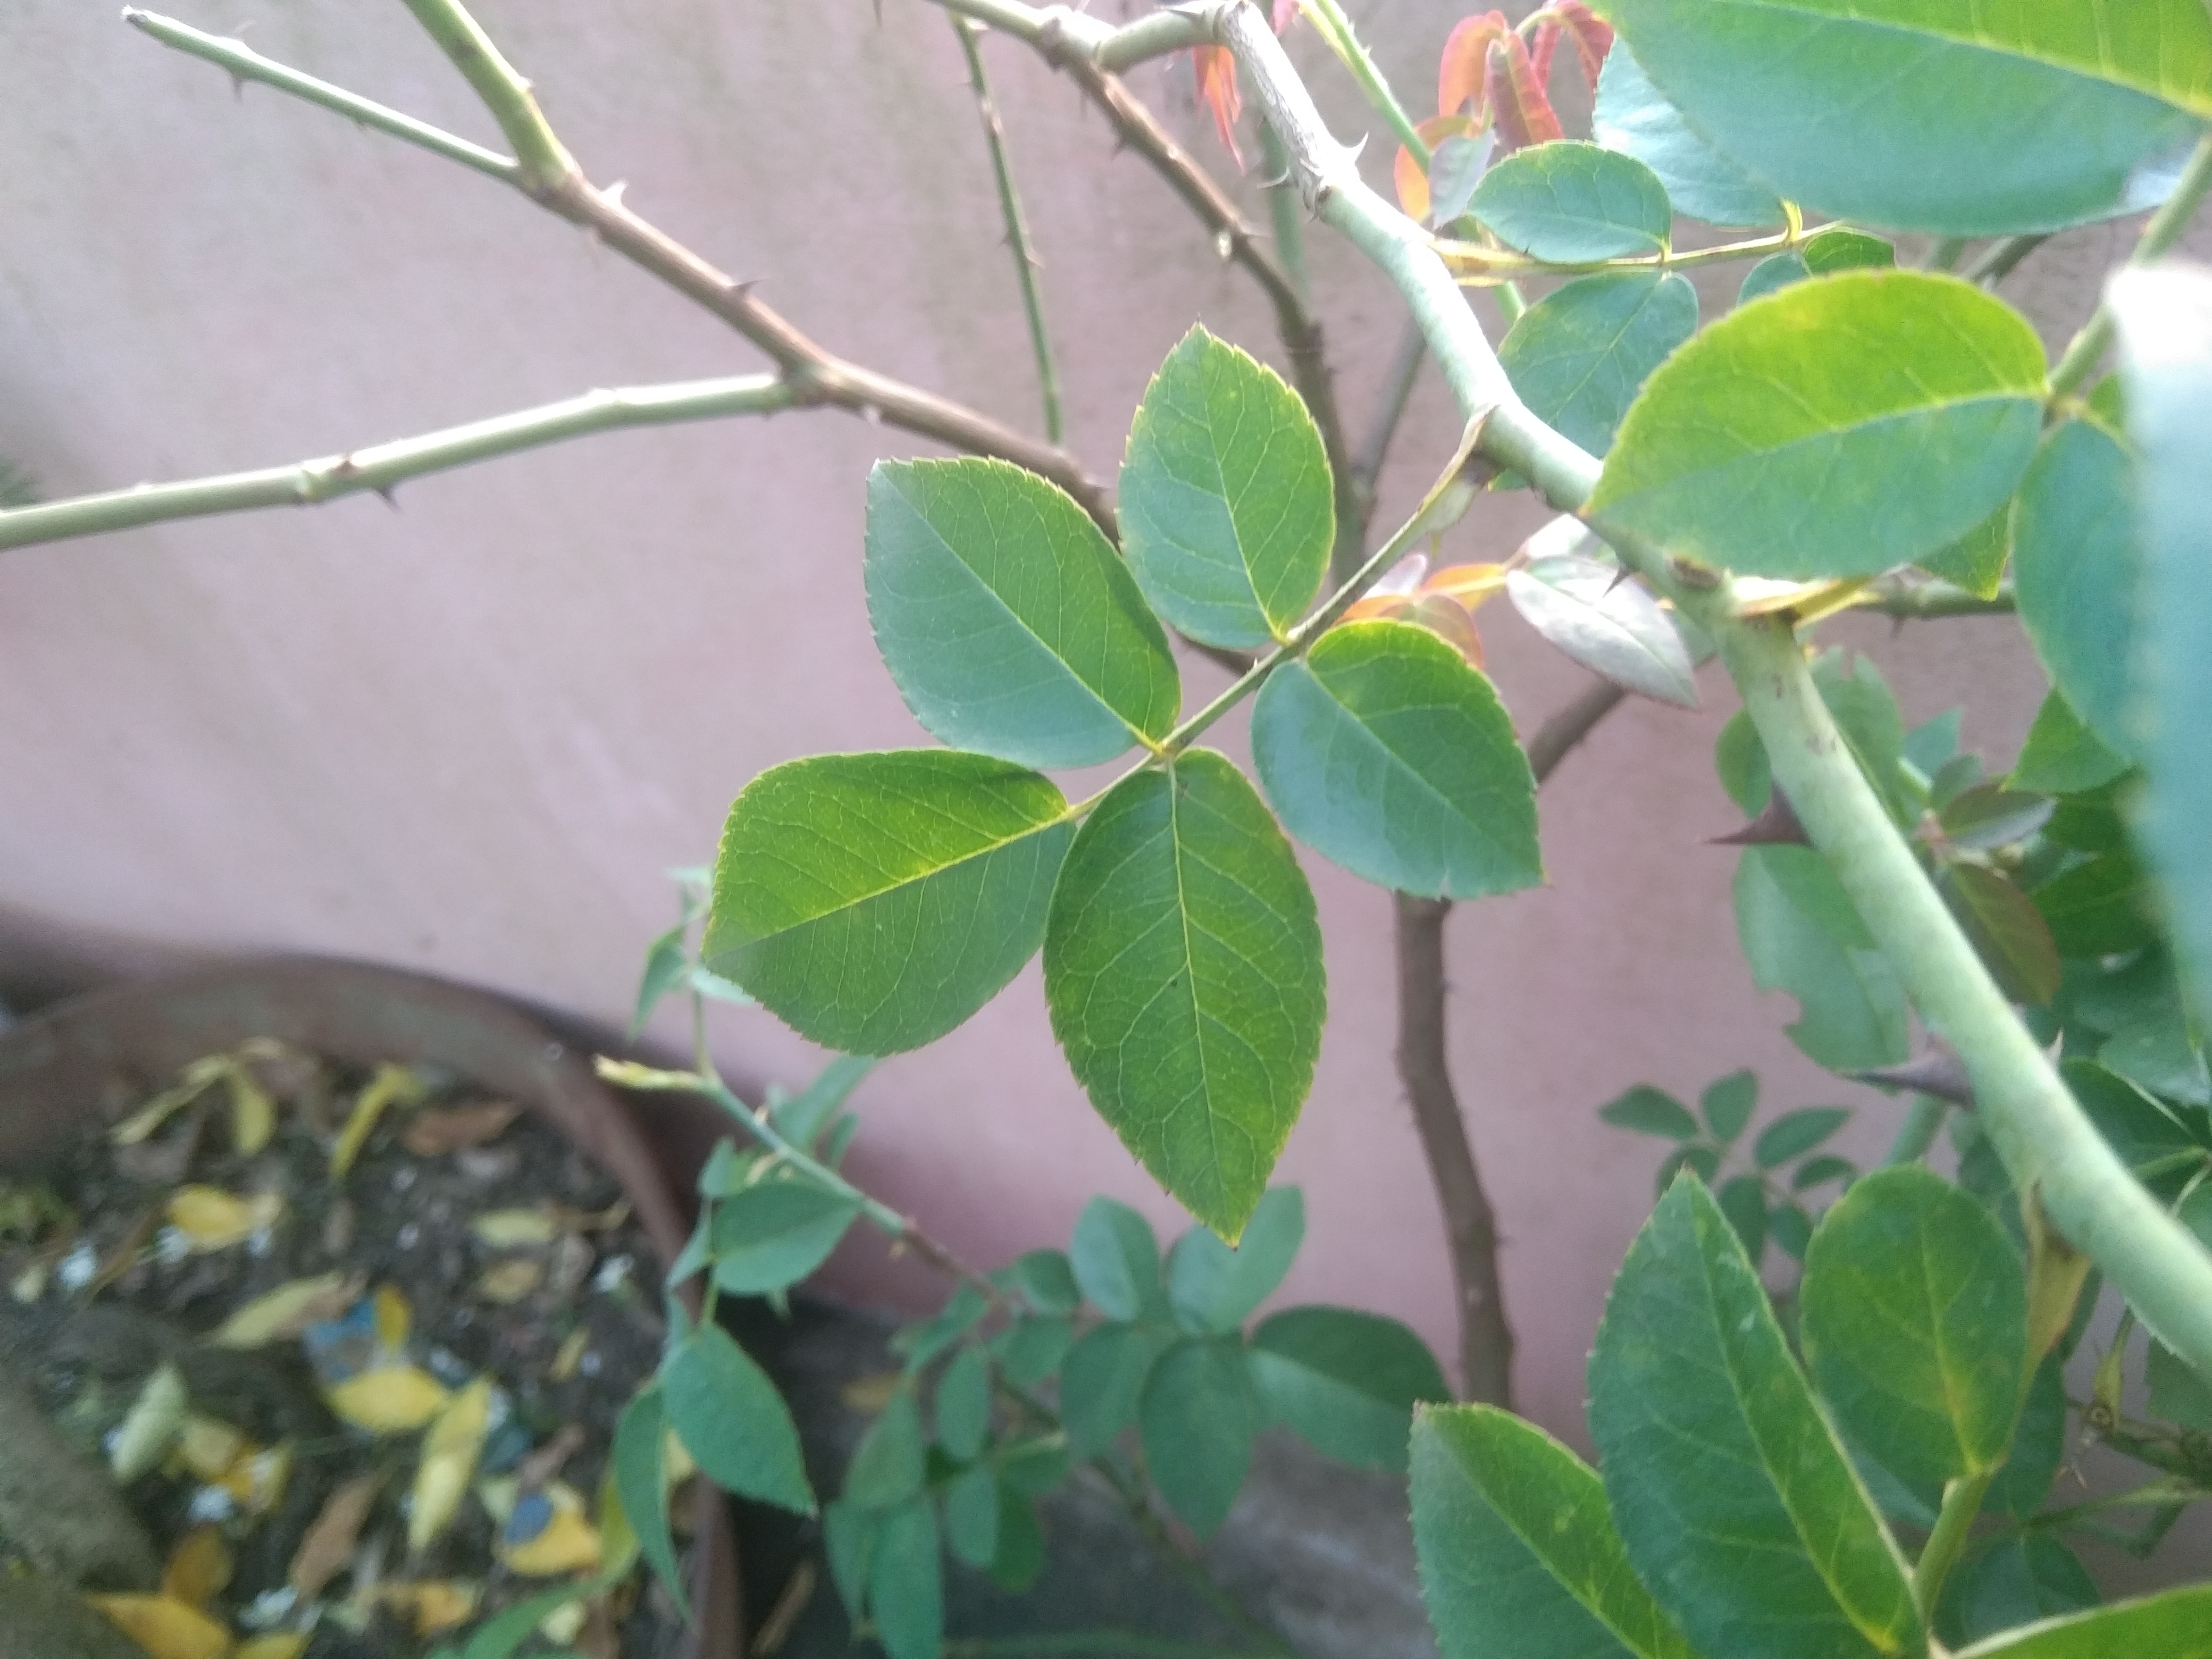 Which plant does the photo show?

rose
